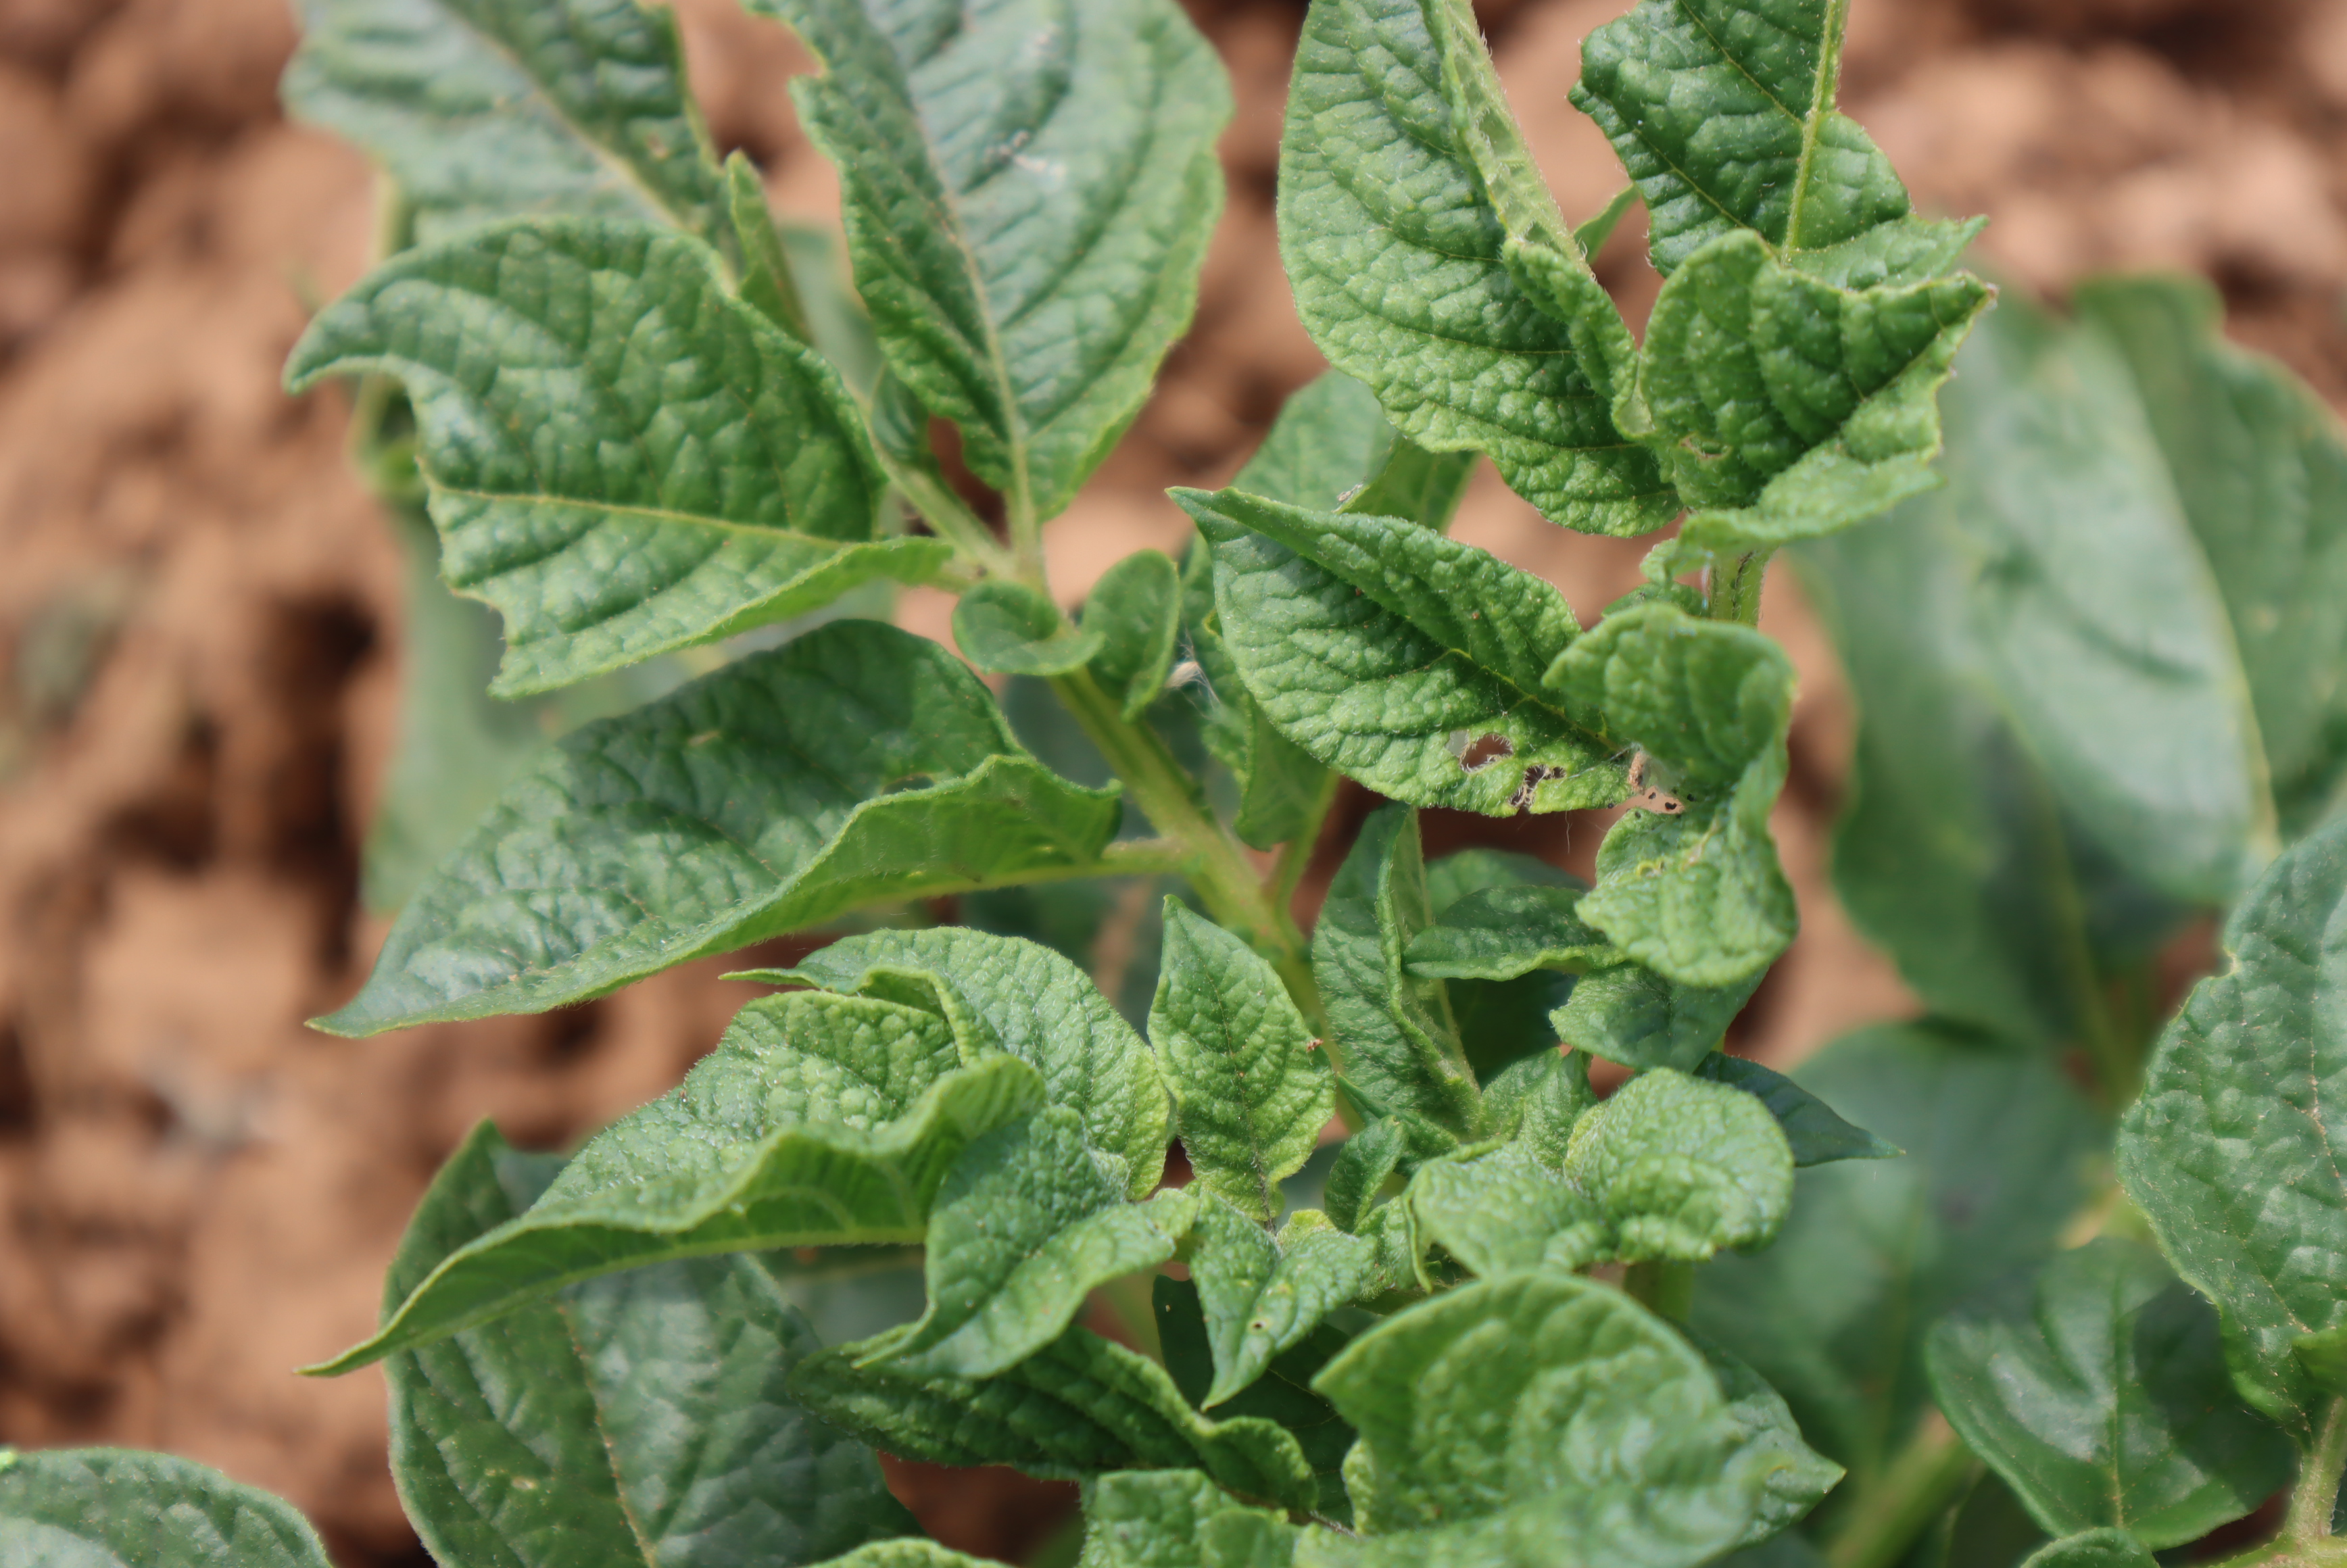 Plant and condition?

potato, phytophagous
